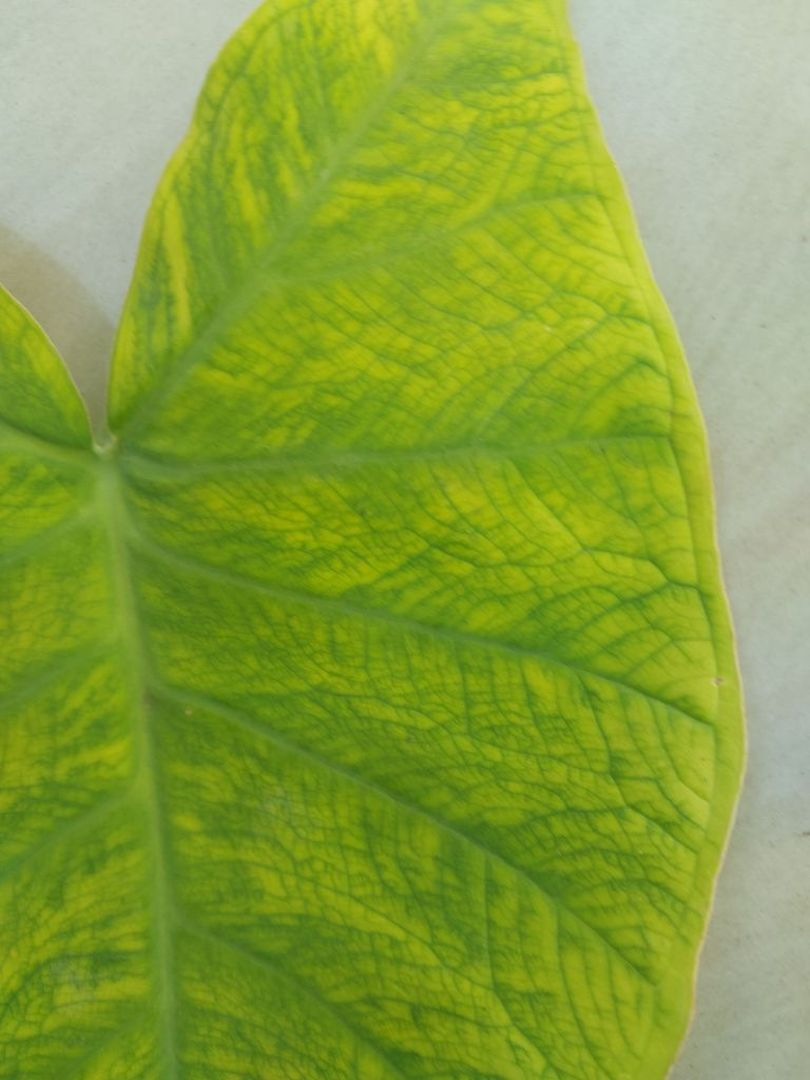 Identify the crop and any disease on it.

taro, mosaic
